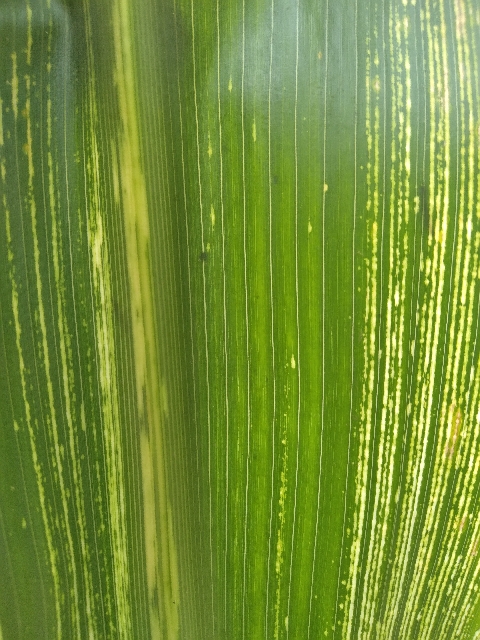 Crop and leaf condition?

maize, maize streak virus
